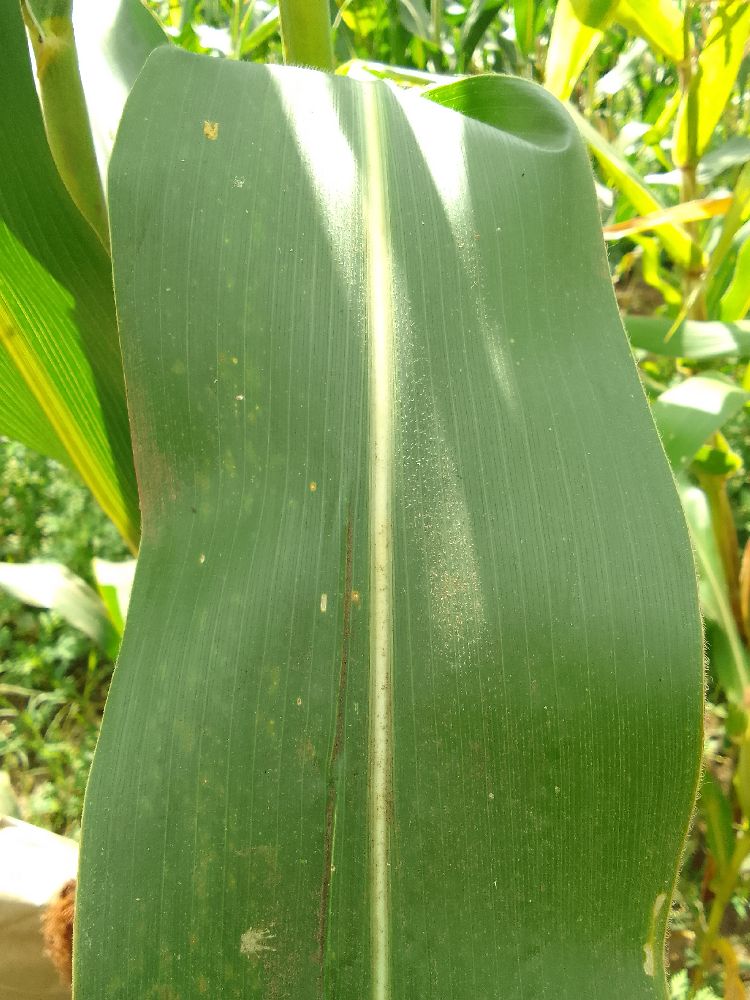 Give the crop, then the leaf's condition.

maize, healthy
